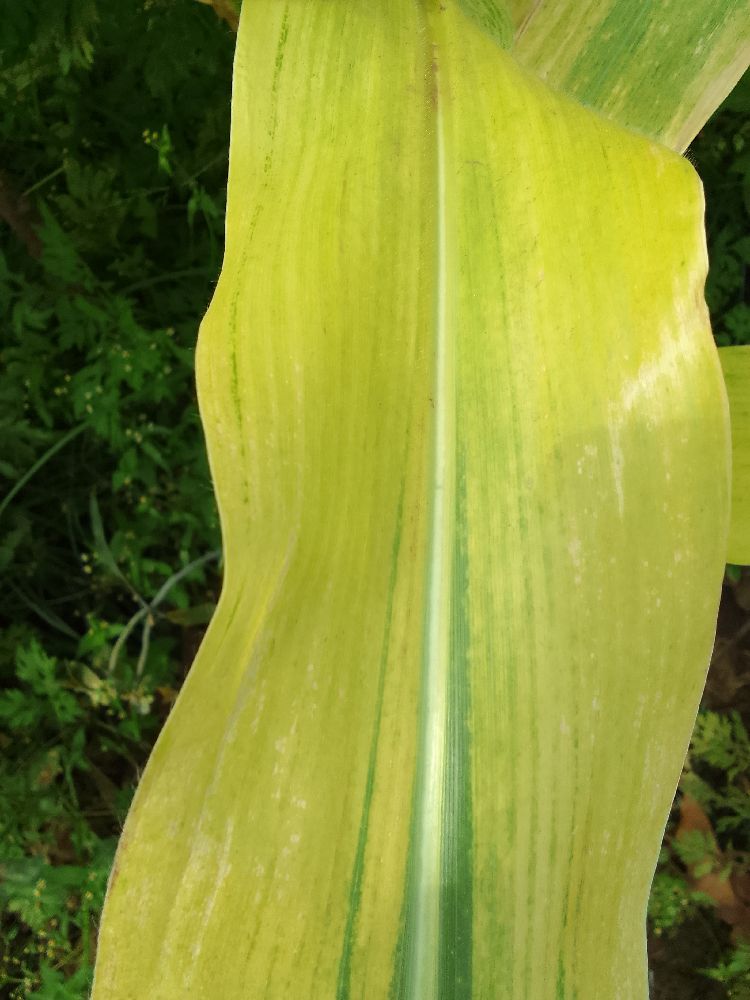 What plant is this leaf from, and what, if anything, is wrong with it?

maize, maize lethal necrosis
